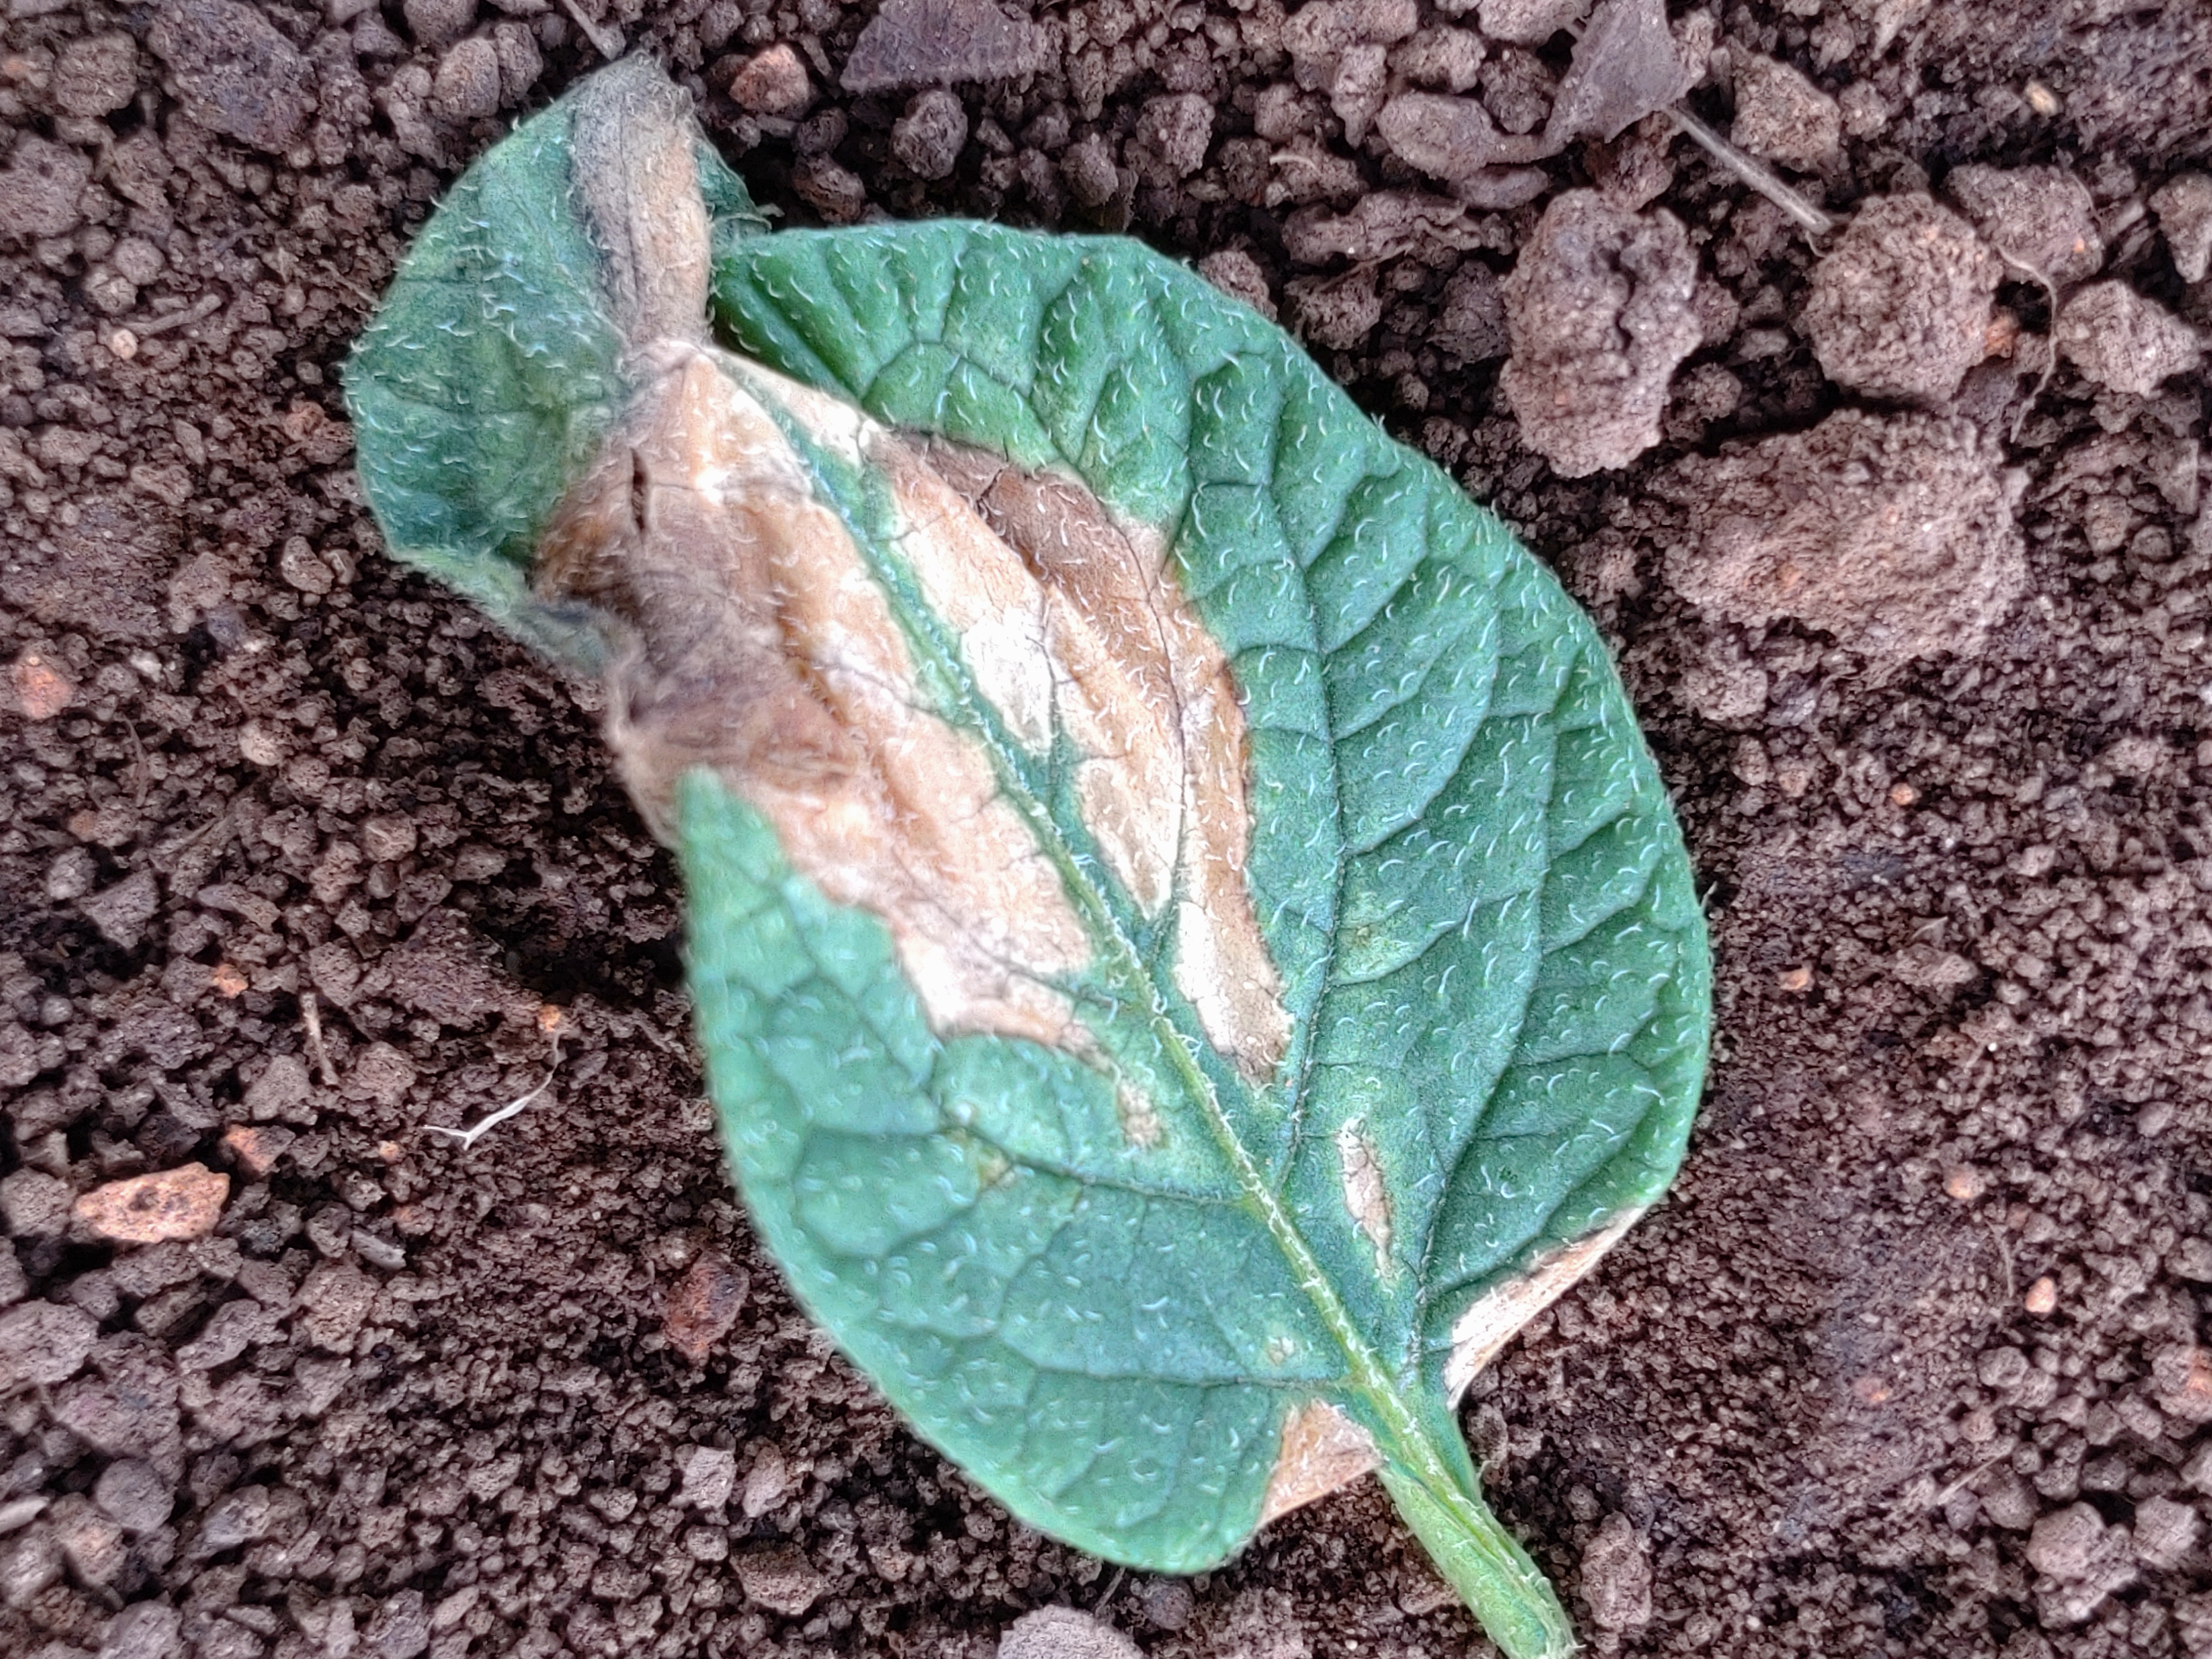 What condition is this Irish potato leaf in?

early blight
